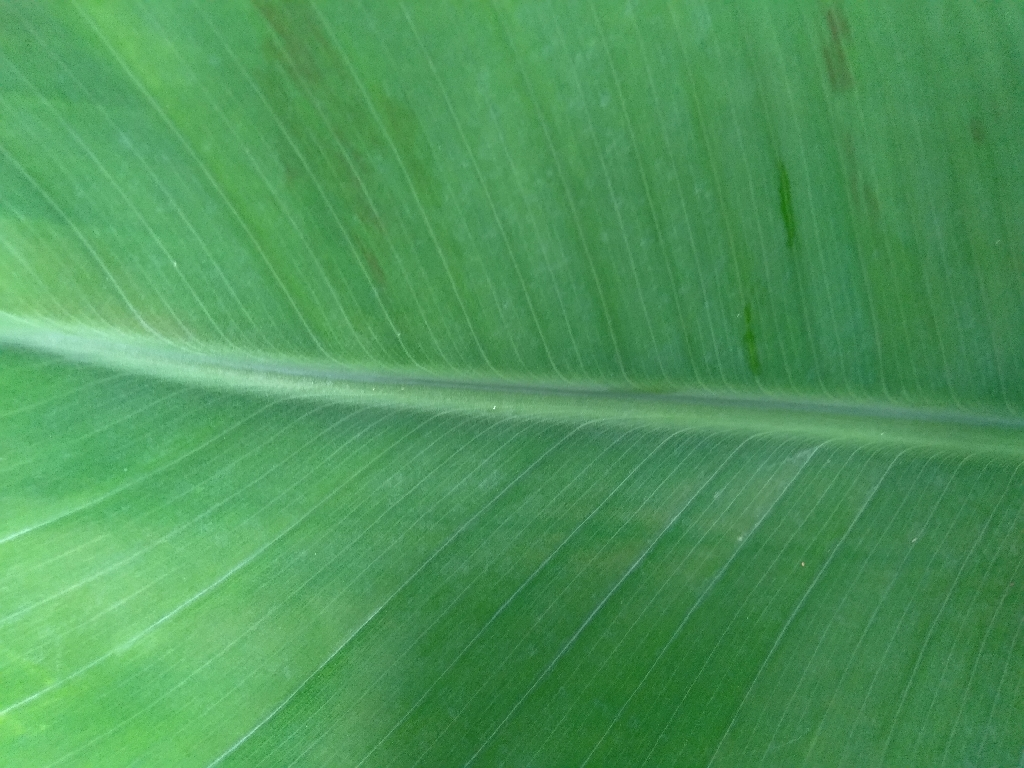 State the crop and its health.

banana, healthy
